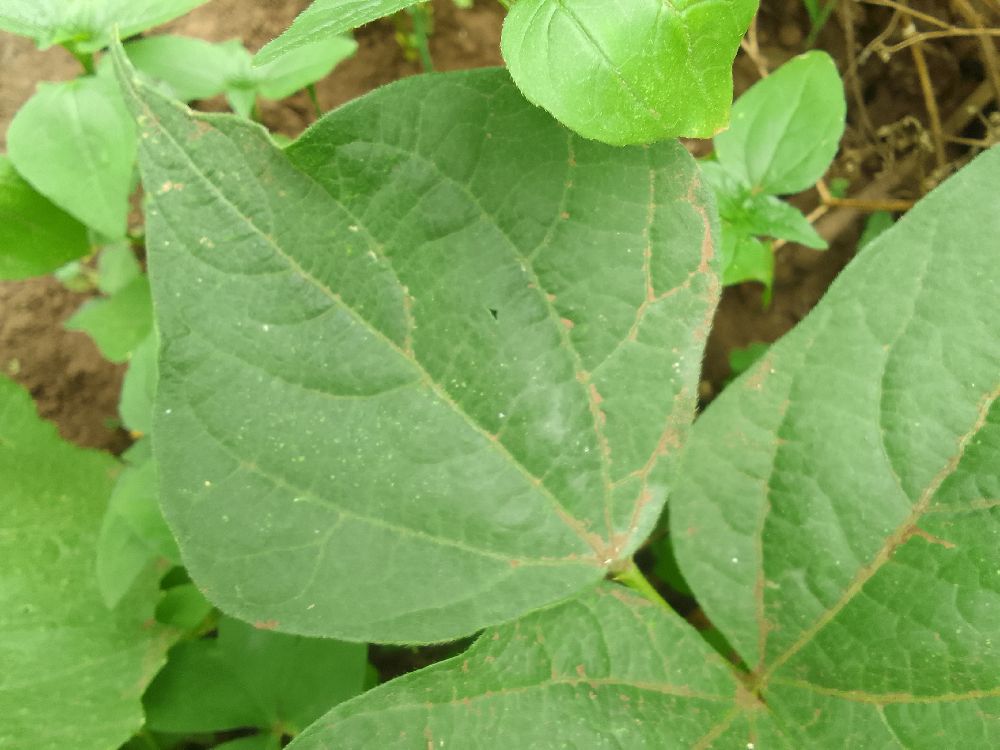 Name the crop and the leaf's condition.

common bean, healthy
